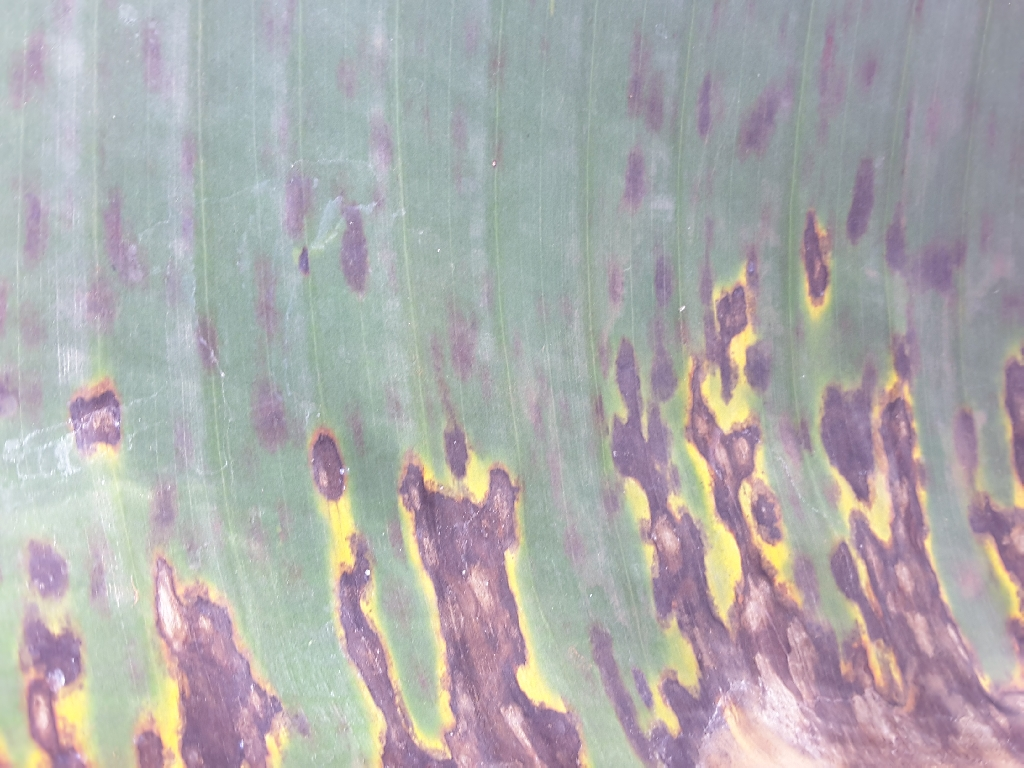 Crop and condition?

banana, black sigatoka
